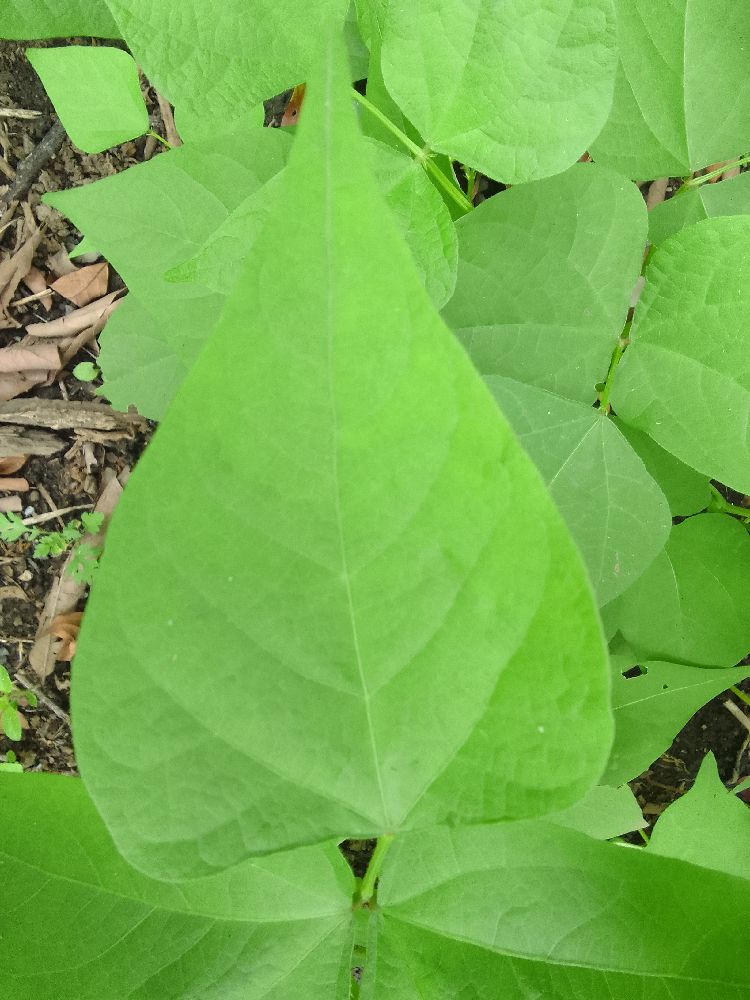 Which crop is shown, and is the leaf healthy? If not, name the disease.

common bean, healthy
